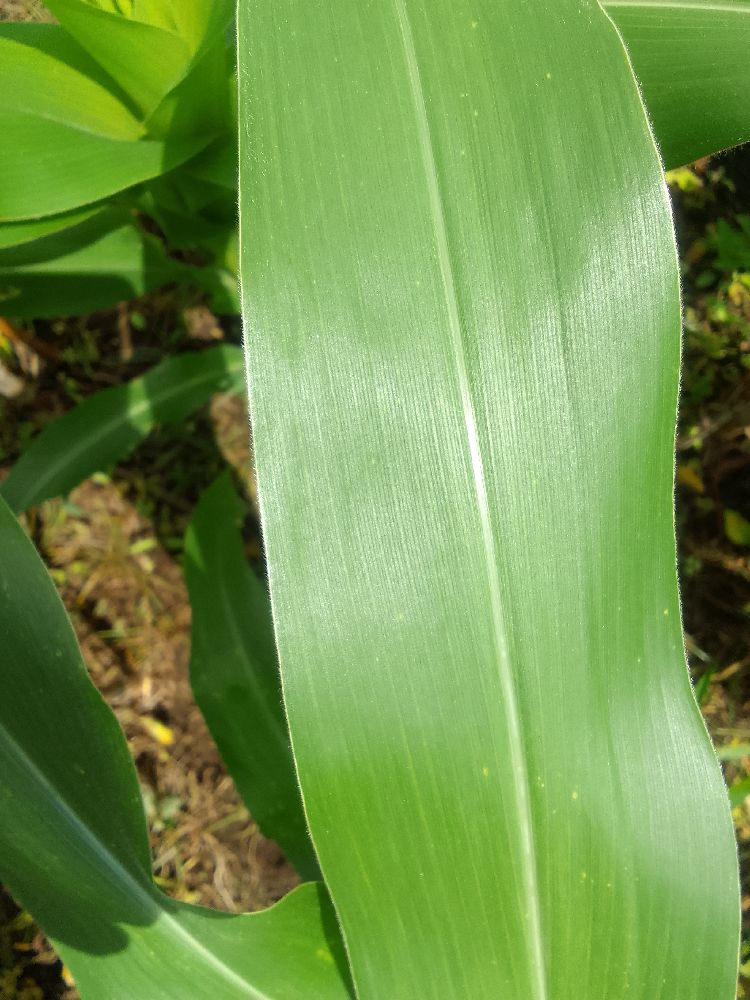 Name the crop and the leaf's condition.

maize, healthy
